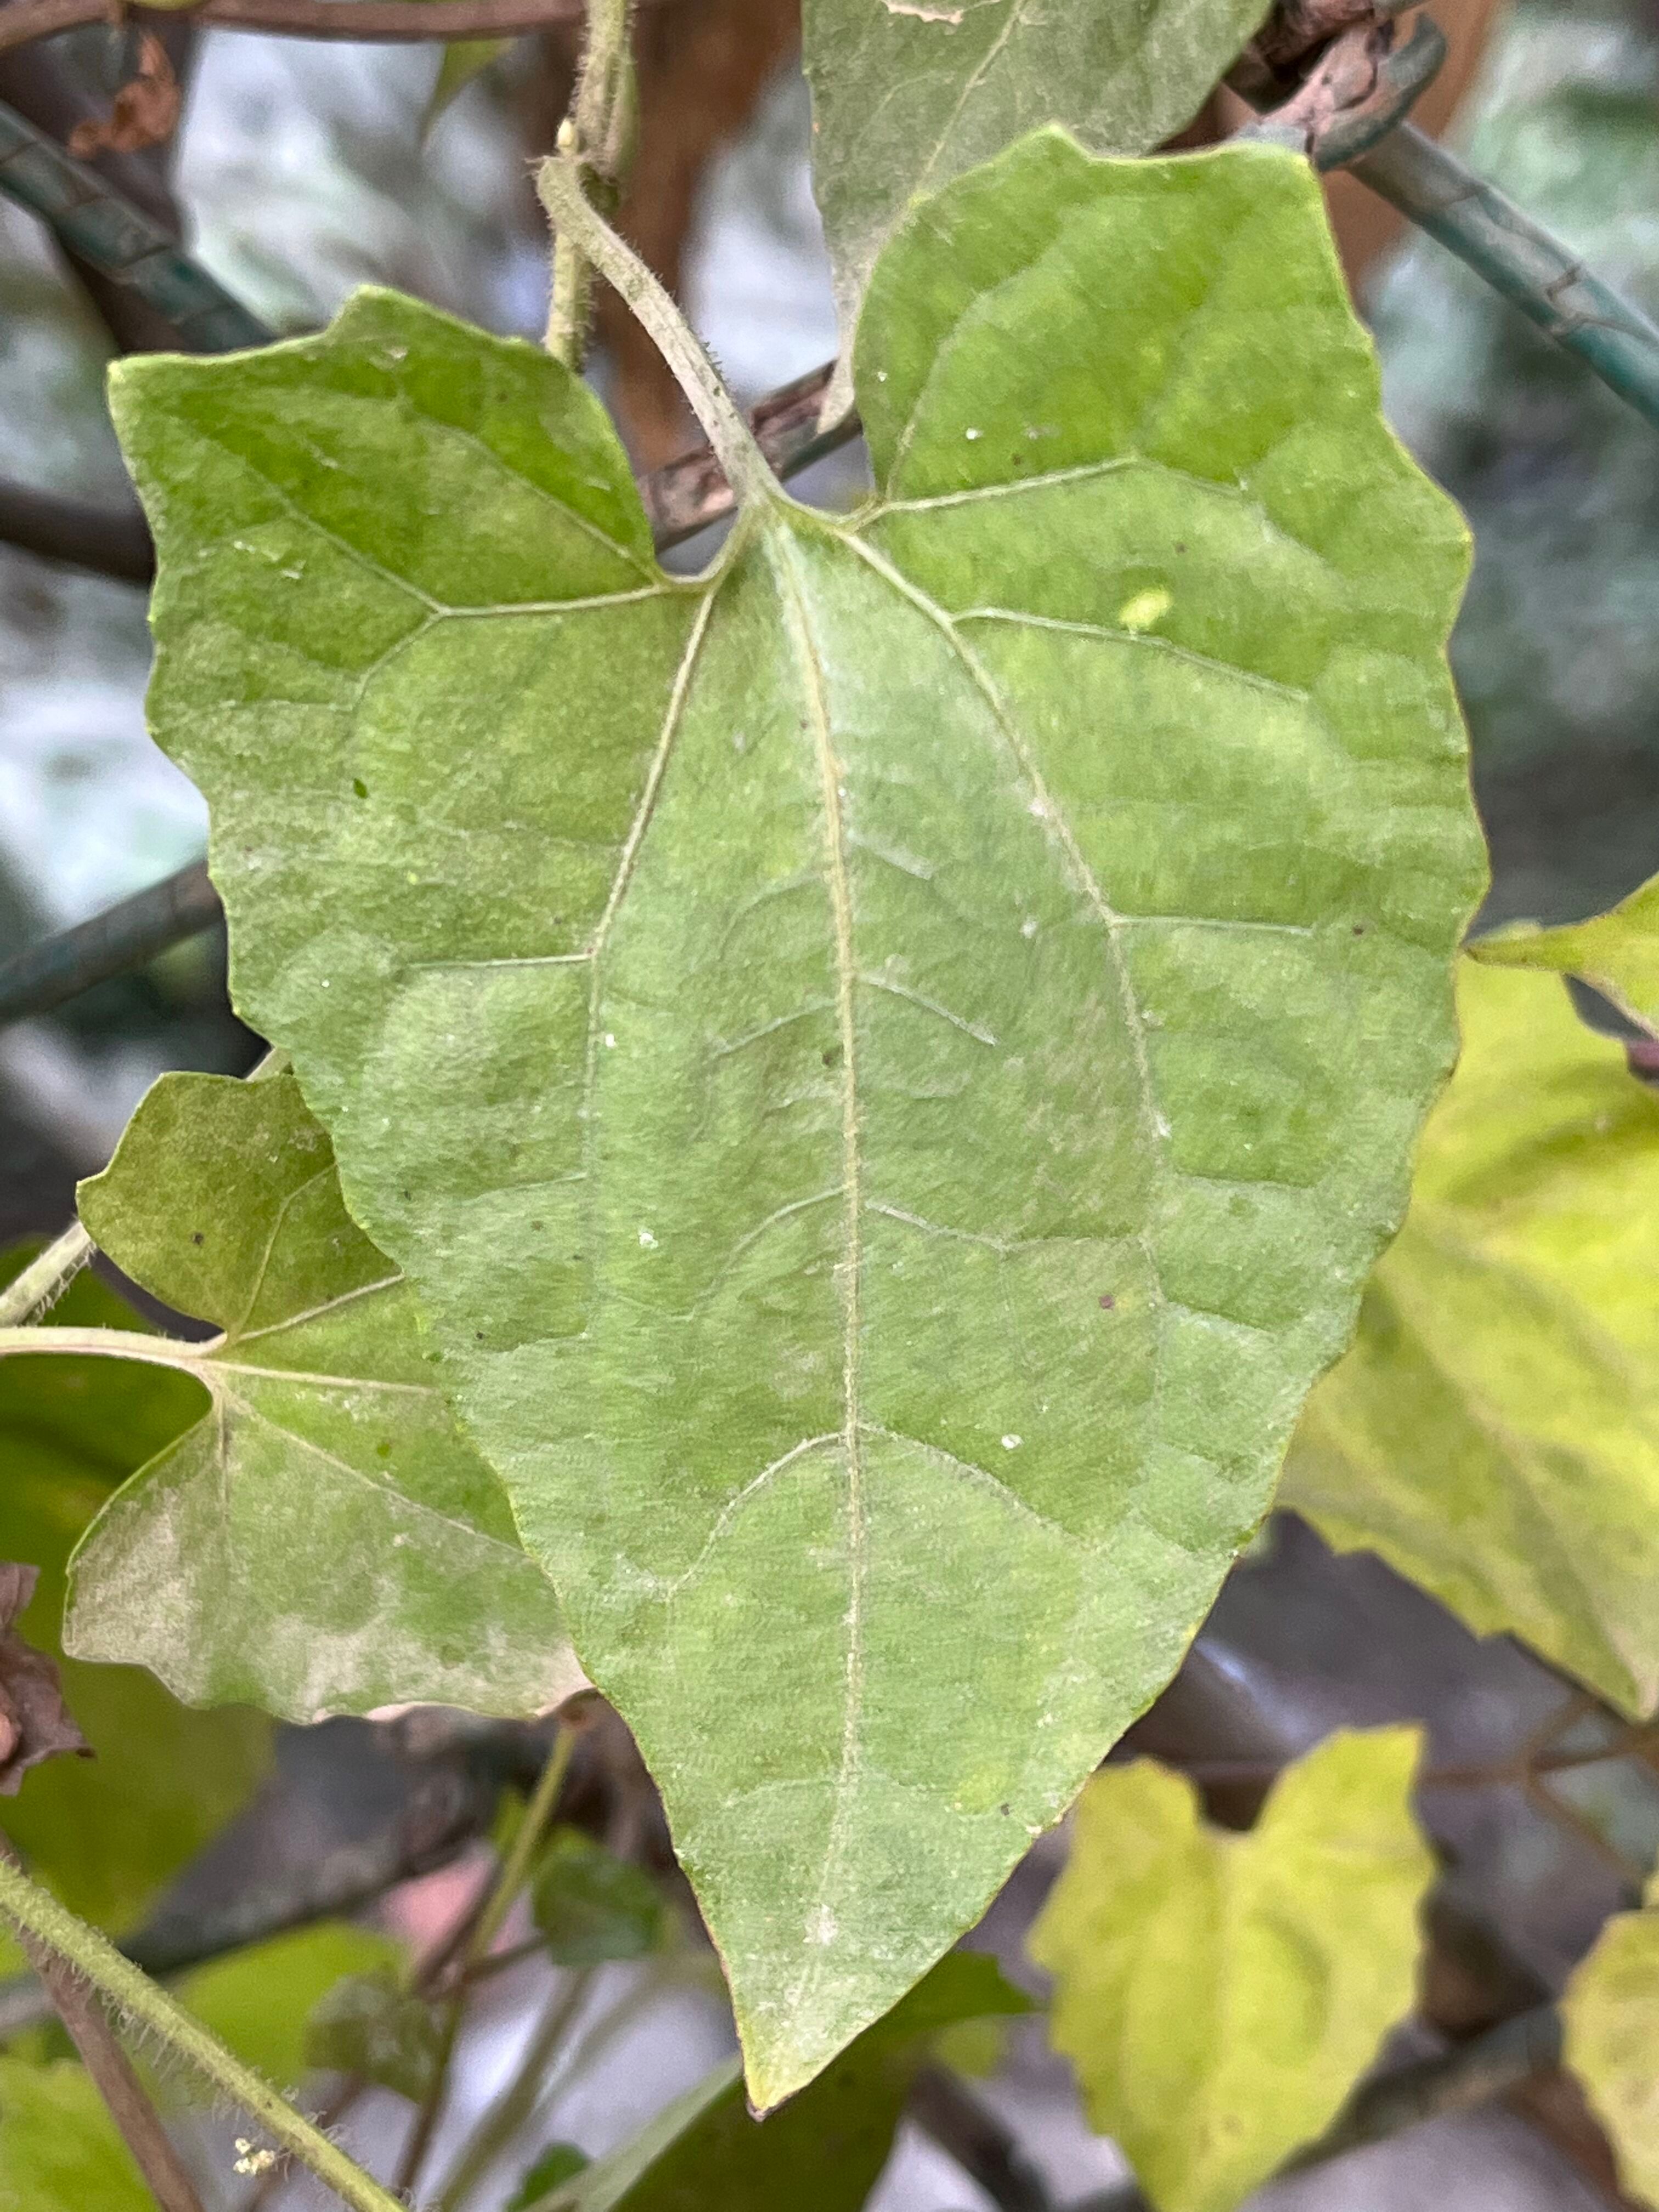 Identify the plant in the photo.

bitter vine
